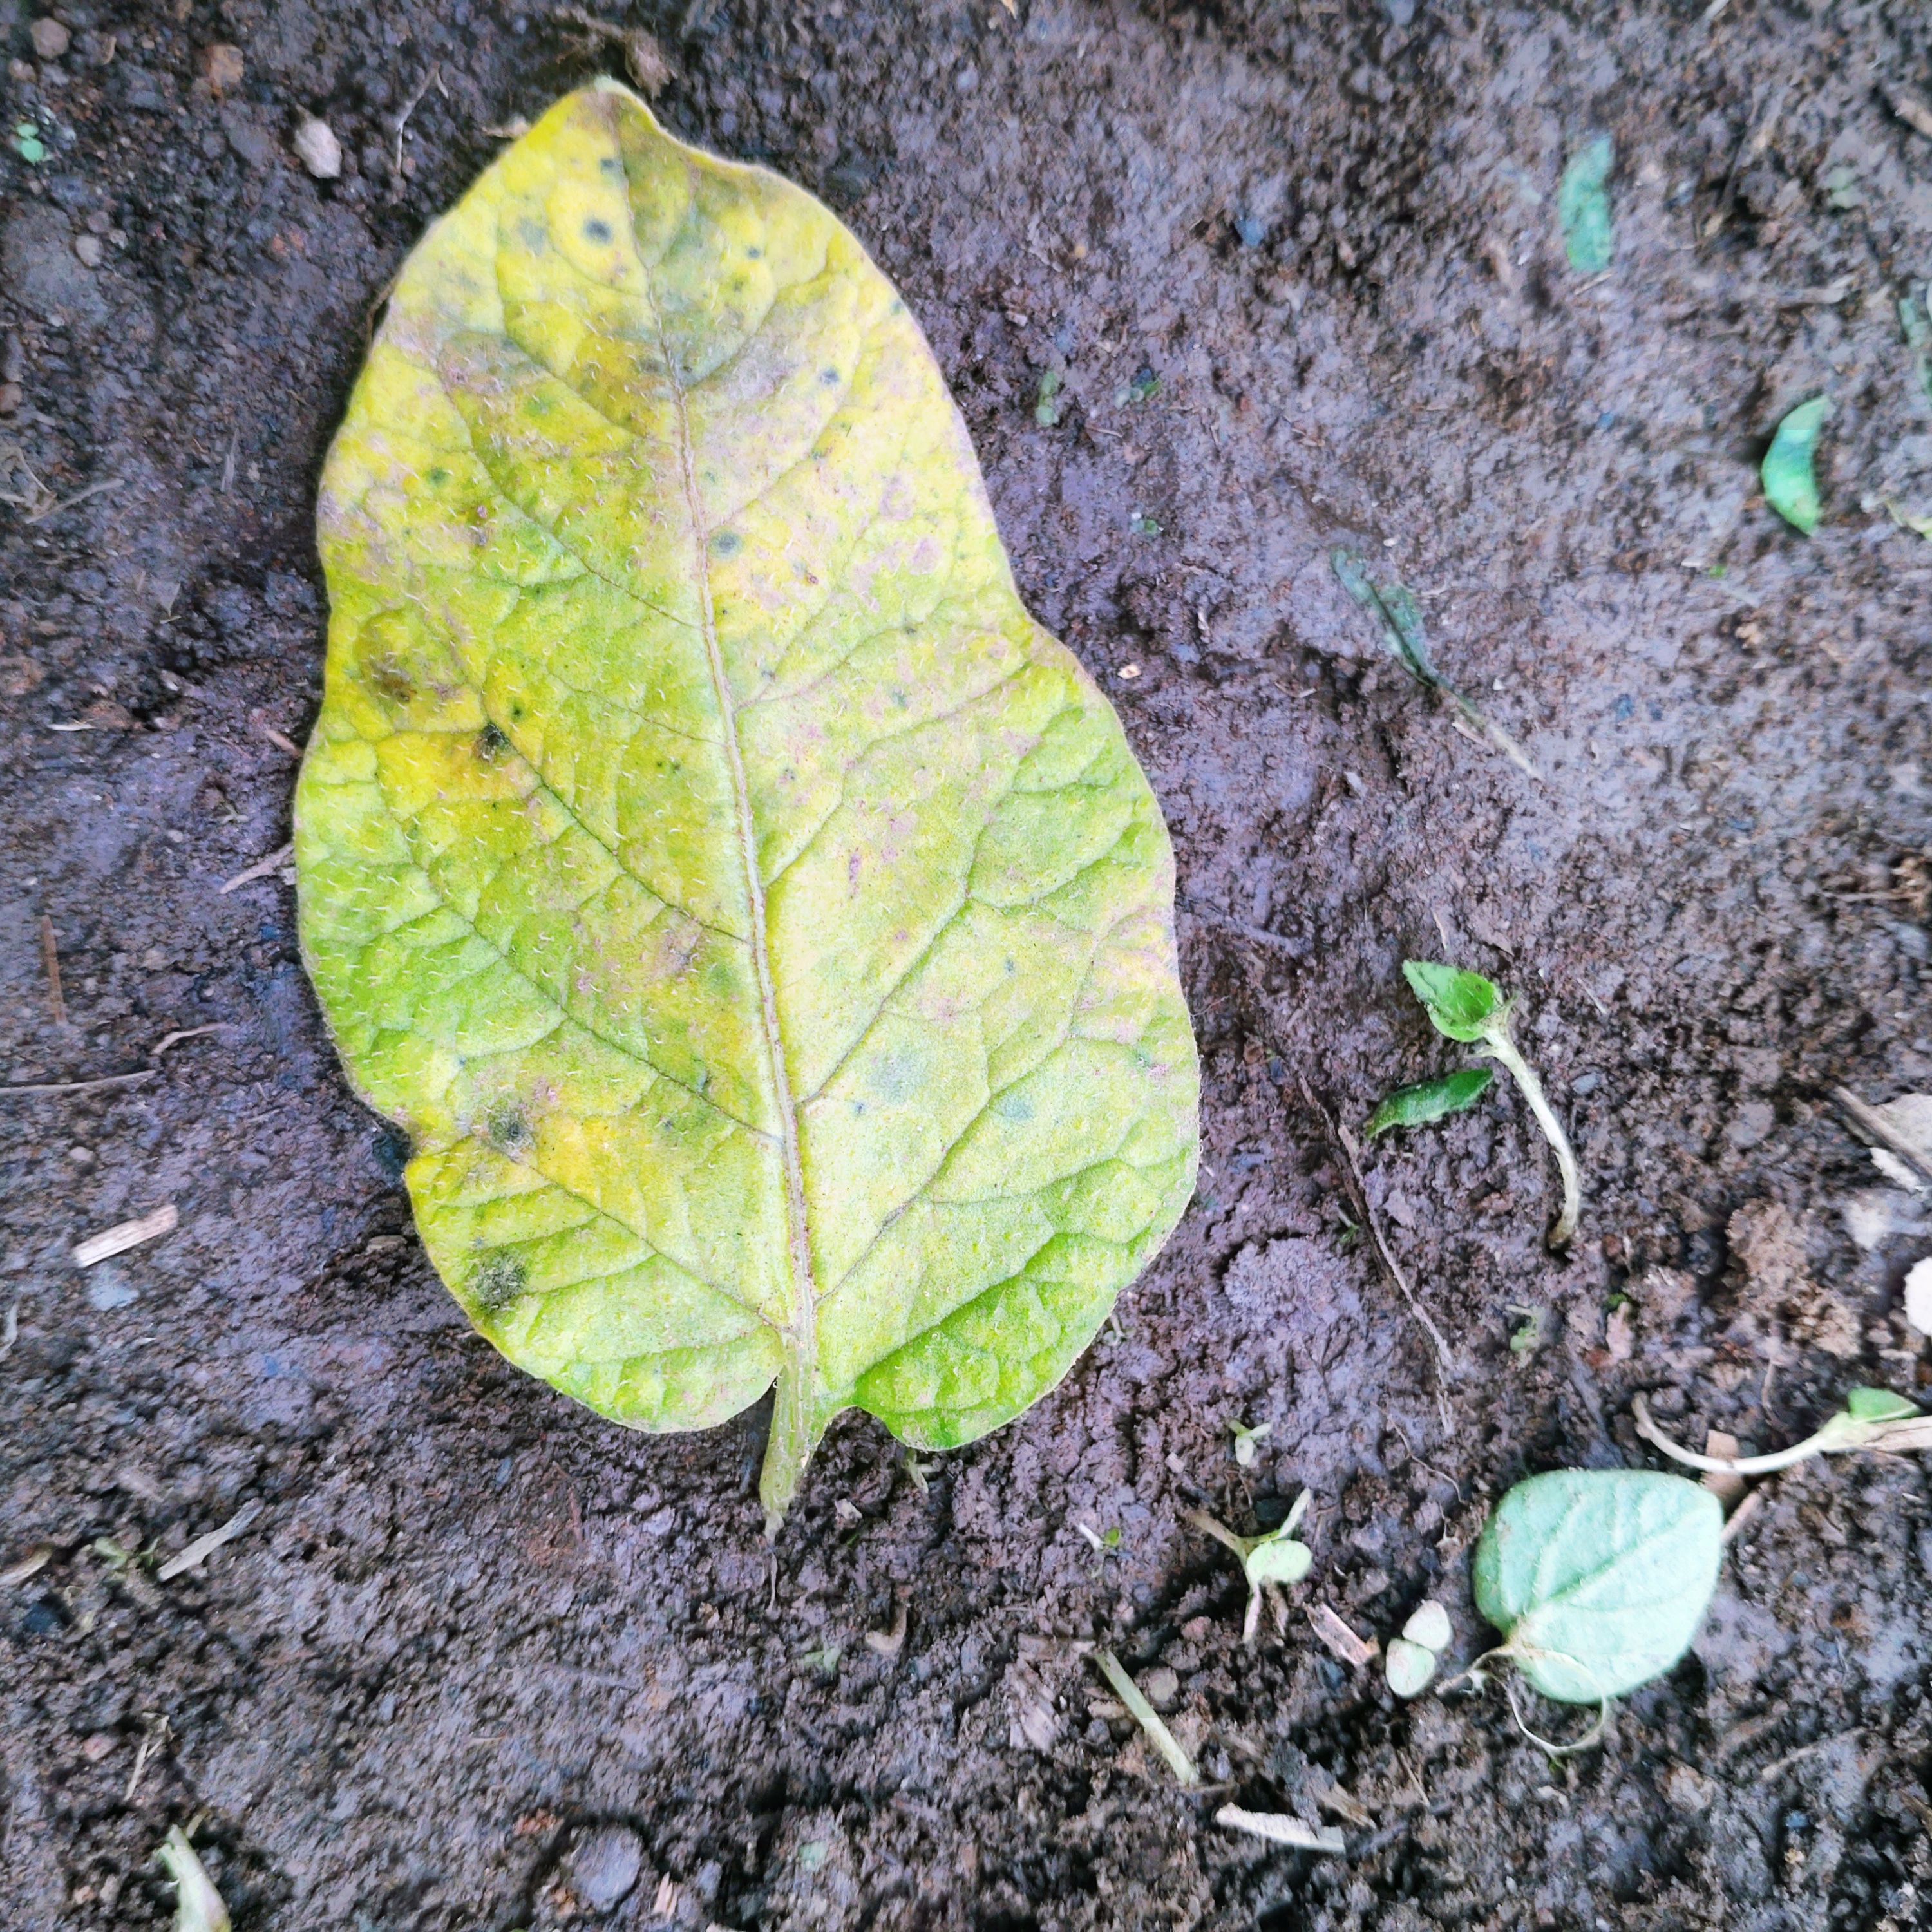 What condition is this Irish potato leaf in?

late blight
